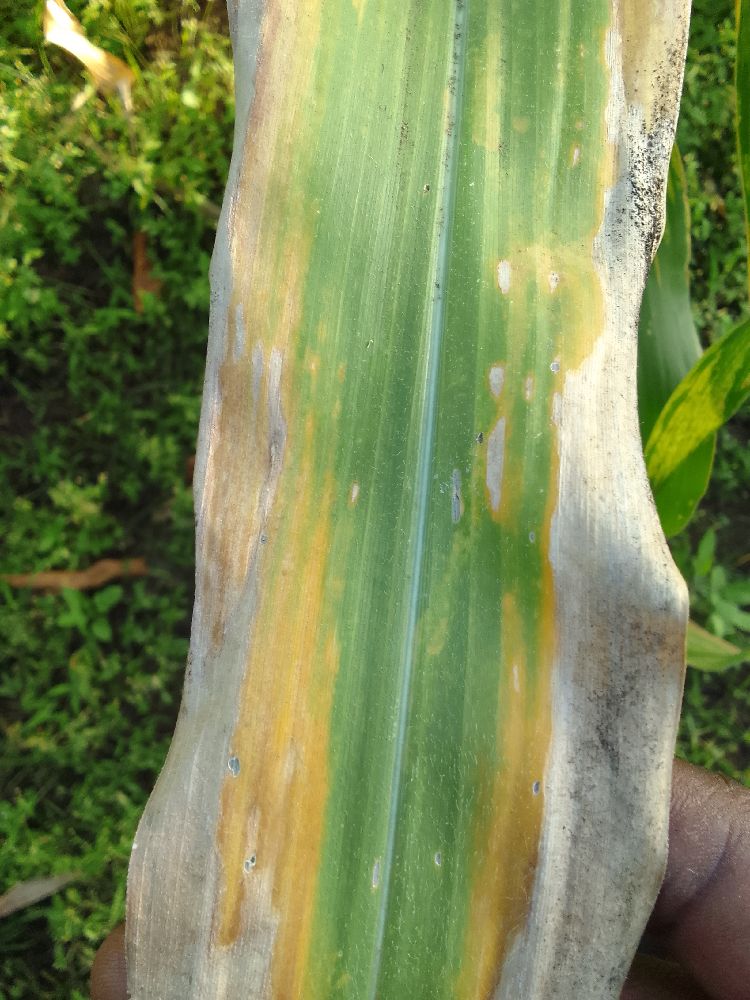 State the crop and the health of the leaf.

maize, maize lethal necrosis
